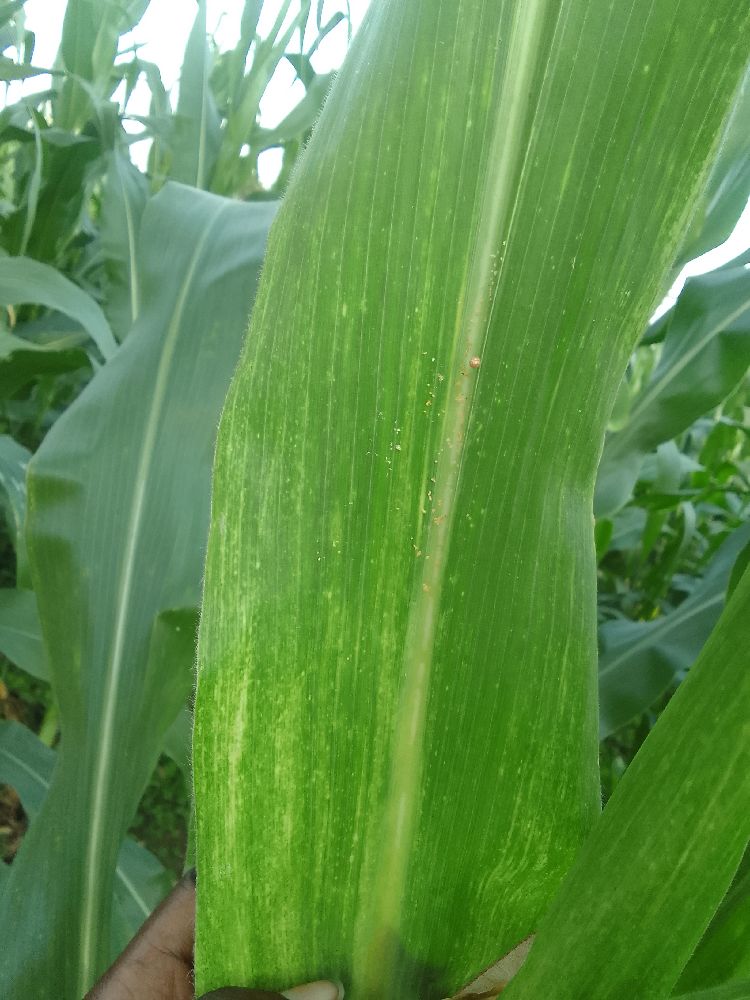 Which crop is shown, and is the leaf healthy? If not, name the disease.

maize, maize lethal necrosis
